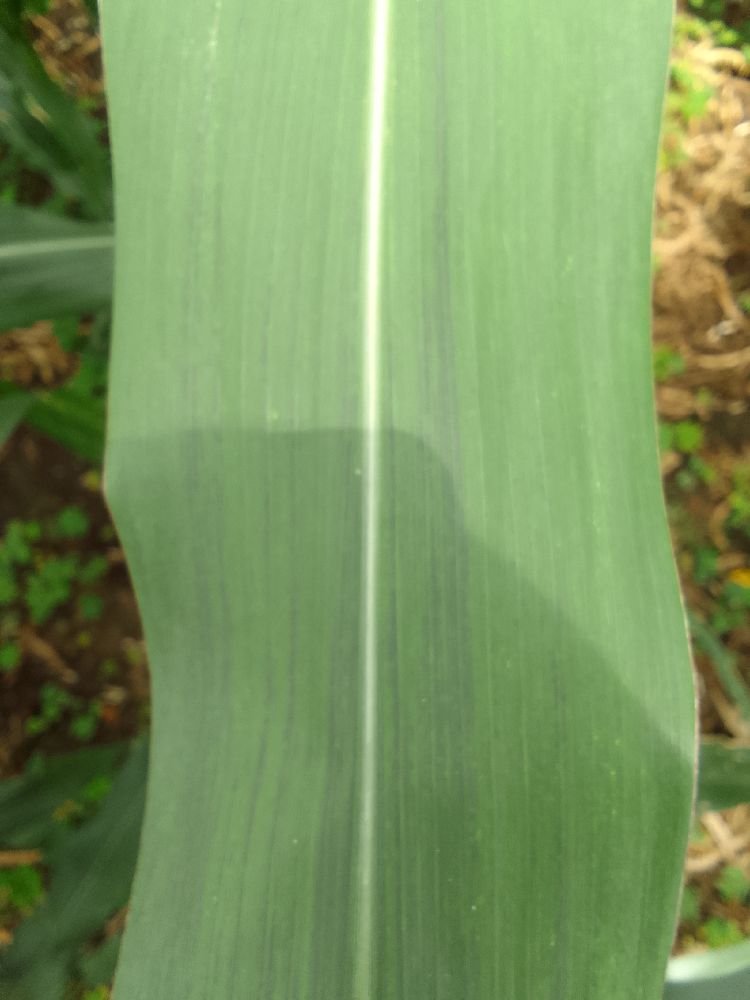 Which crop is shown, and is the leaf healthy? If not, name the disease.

maize, healthy
